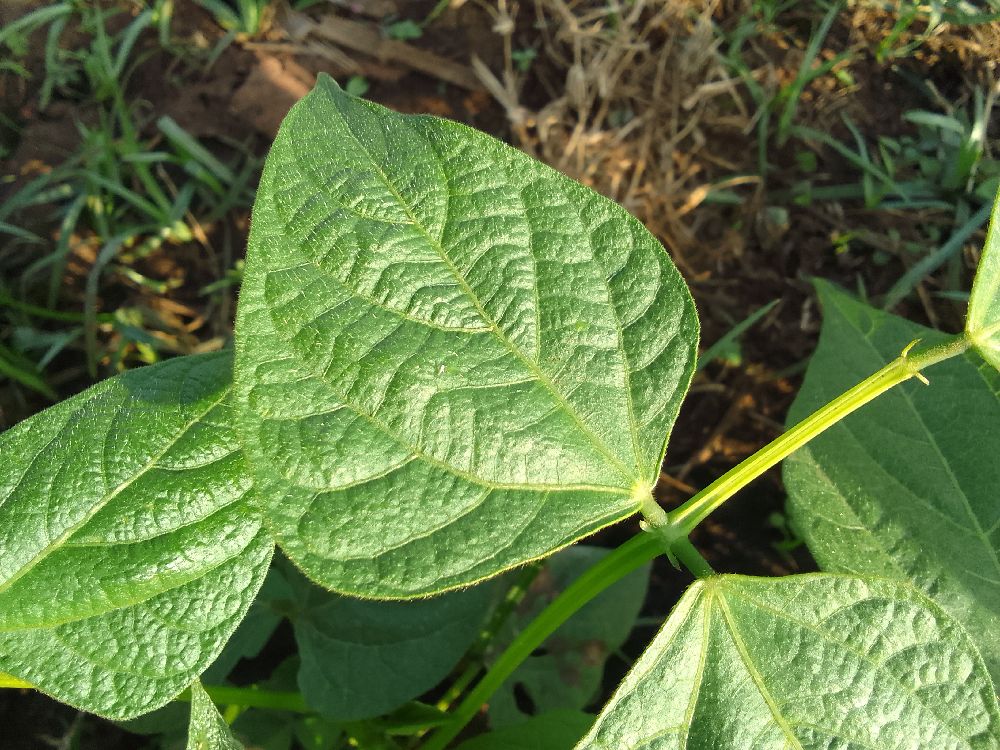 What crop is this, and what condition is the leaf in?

common bean, healthy
